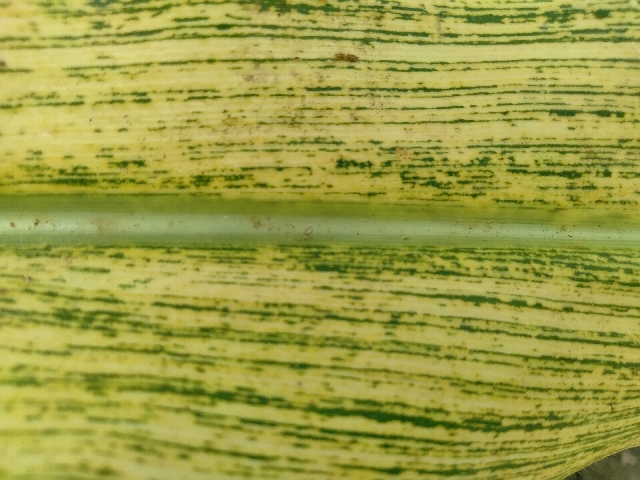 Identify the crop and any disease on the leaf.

maize, maize streak virus
